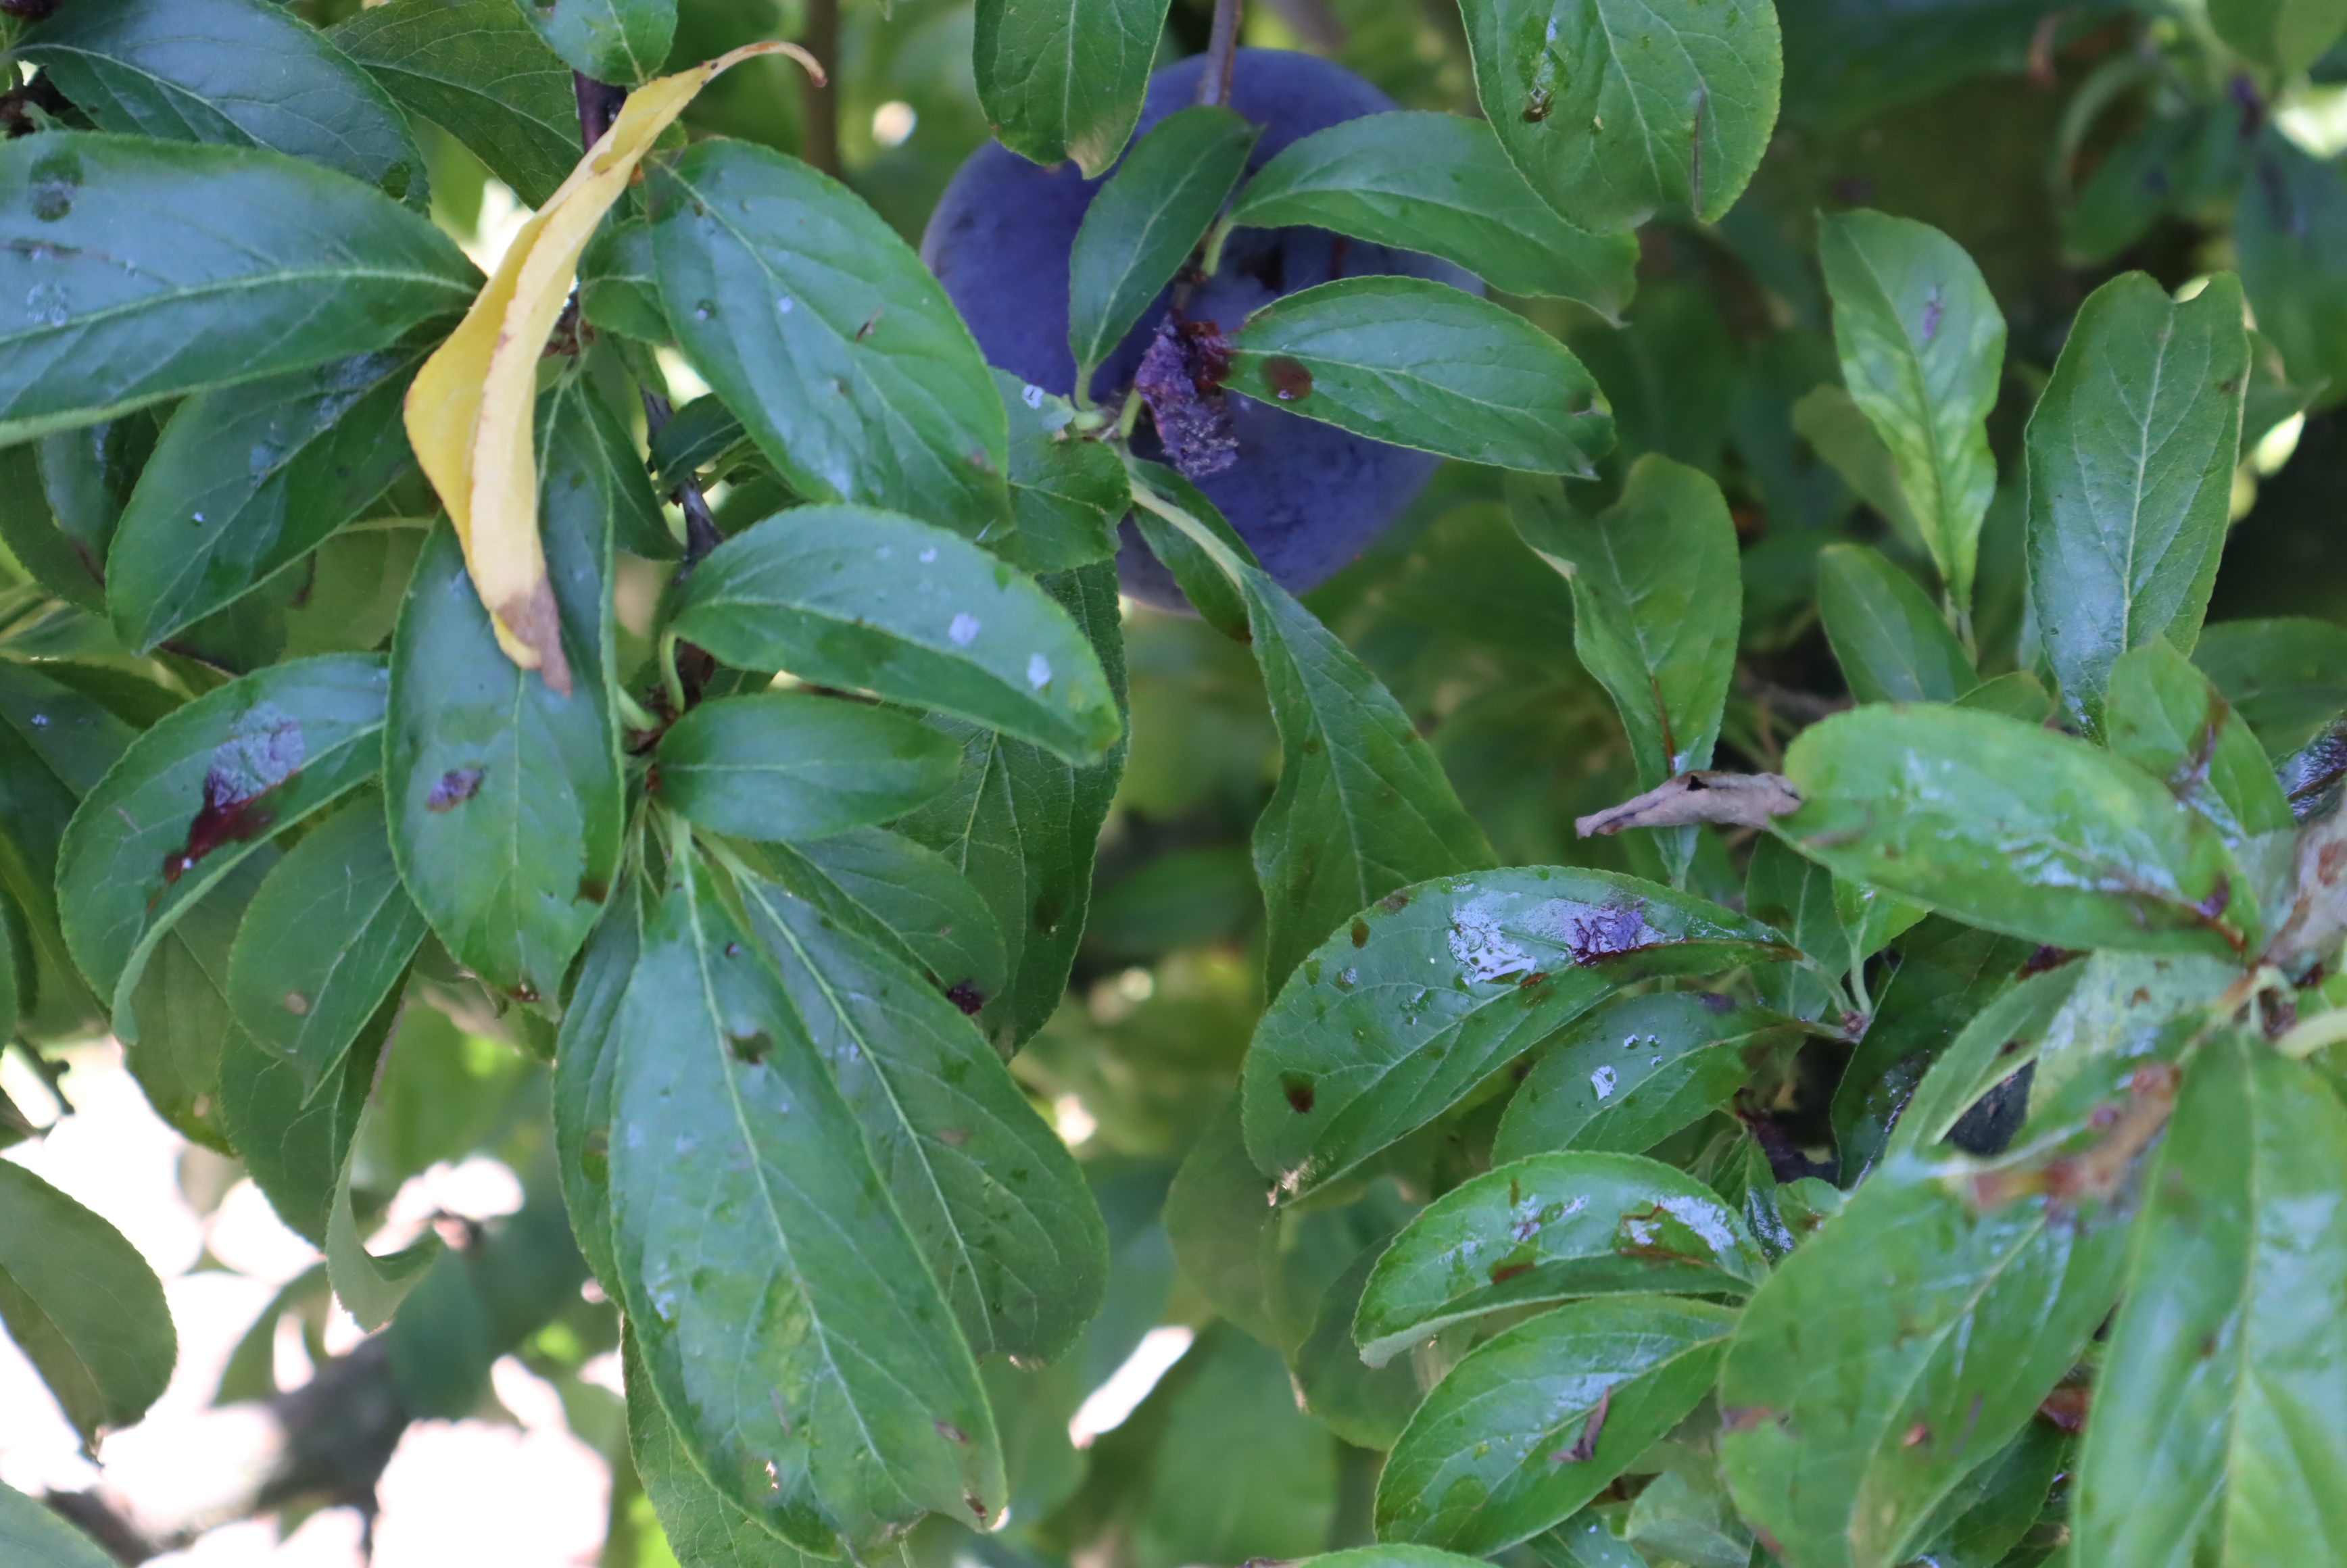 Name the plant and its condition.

plum, mechanical damage, shot hole disease
